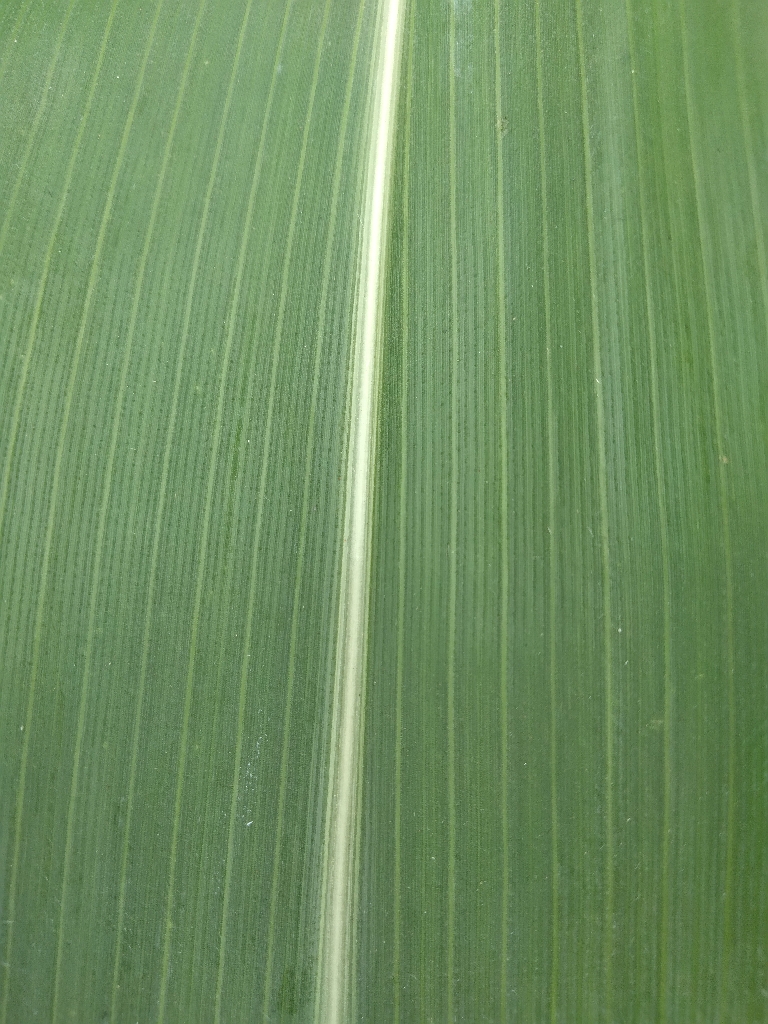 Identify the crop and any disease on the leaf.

maize, healthy
